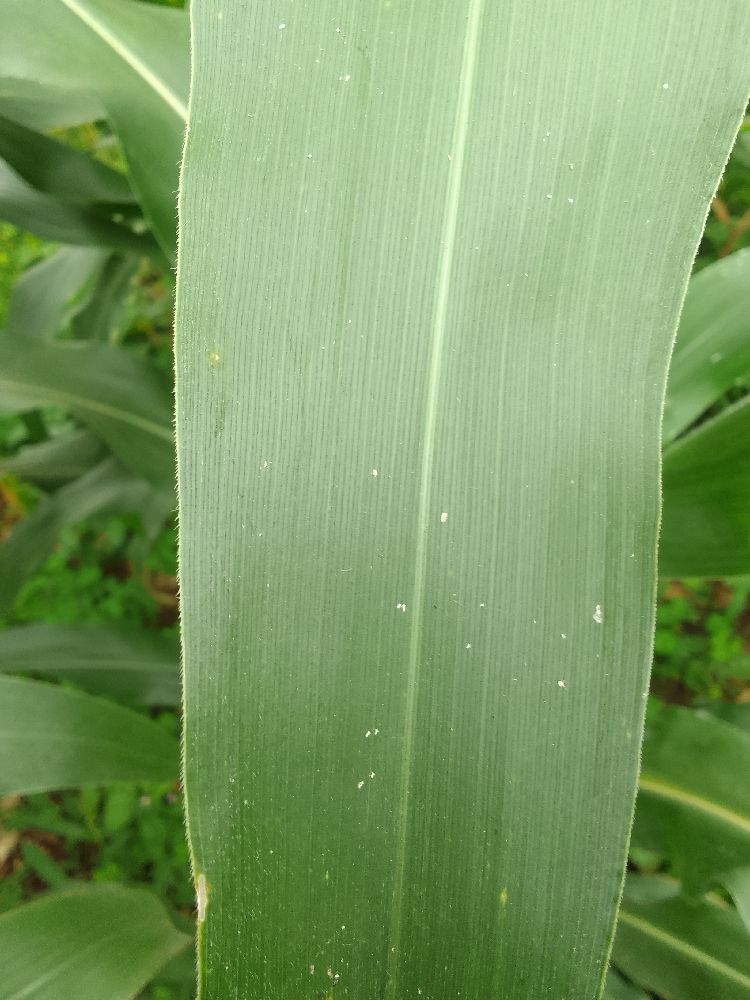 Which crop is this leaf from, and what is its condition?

maize, healthy
